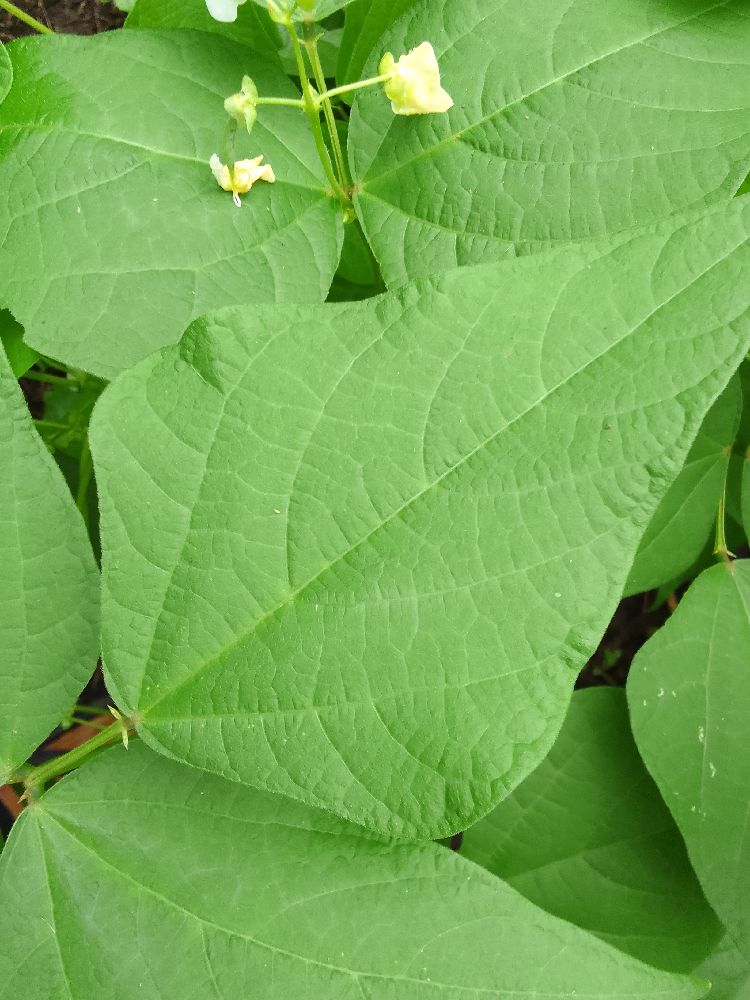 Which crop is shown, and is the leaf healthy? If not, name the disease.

common bean, healthy
